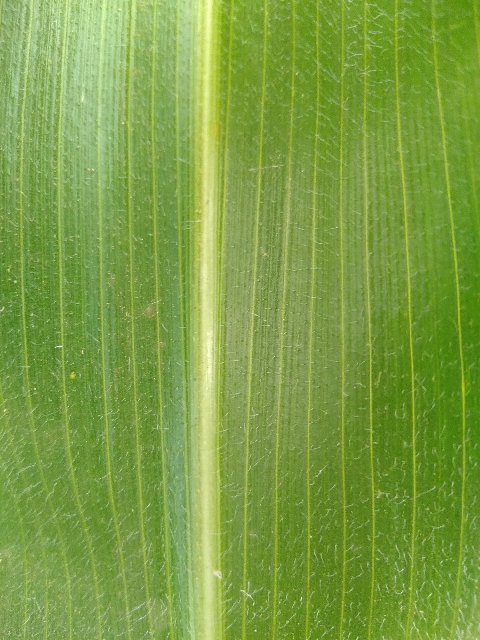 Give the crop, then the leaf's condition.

maize, healthy
